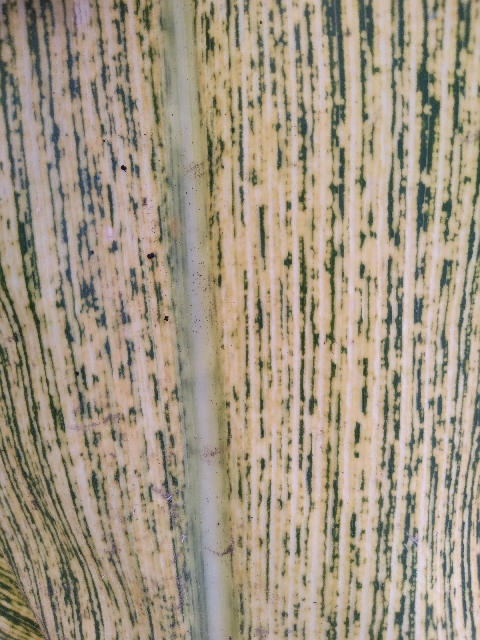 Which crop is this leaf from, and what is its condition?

maize, maize streak virus
